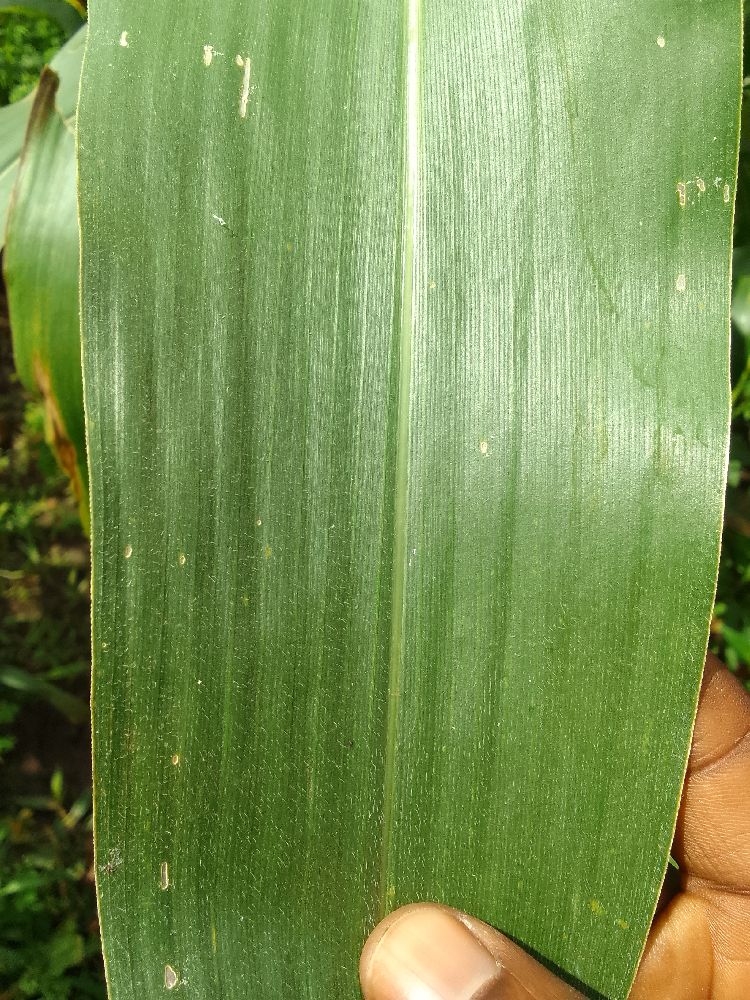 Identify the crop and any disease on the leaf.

maize, healthy
